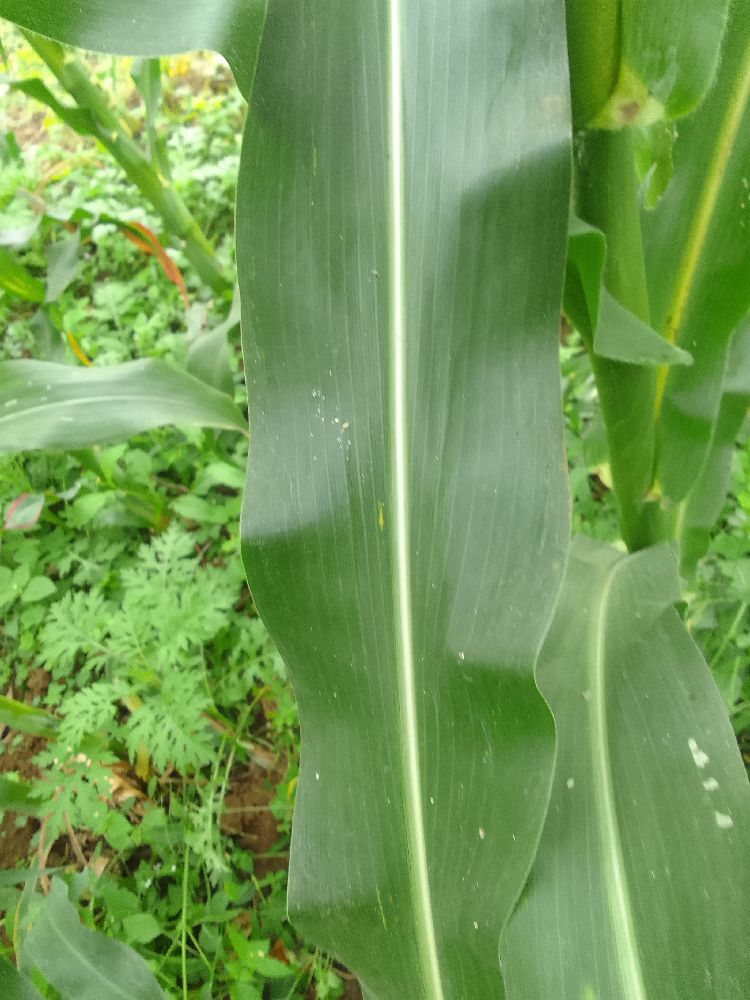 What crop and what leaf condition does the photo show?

maize, healthy
